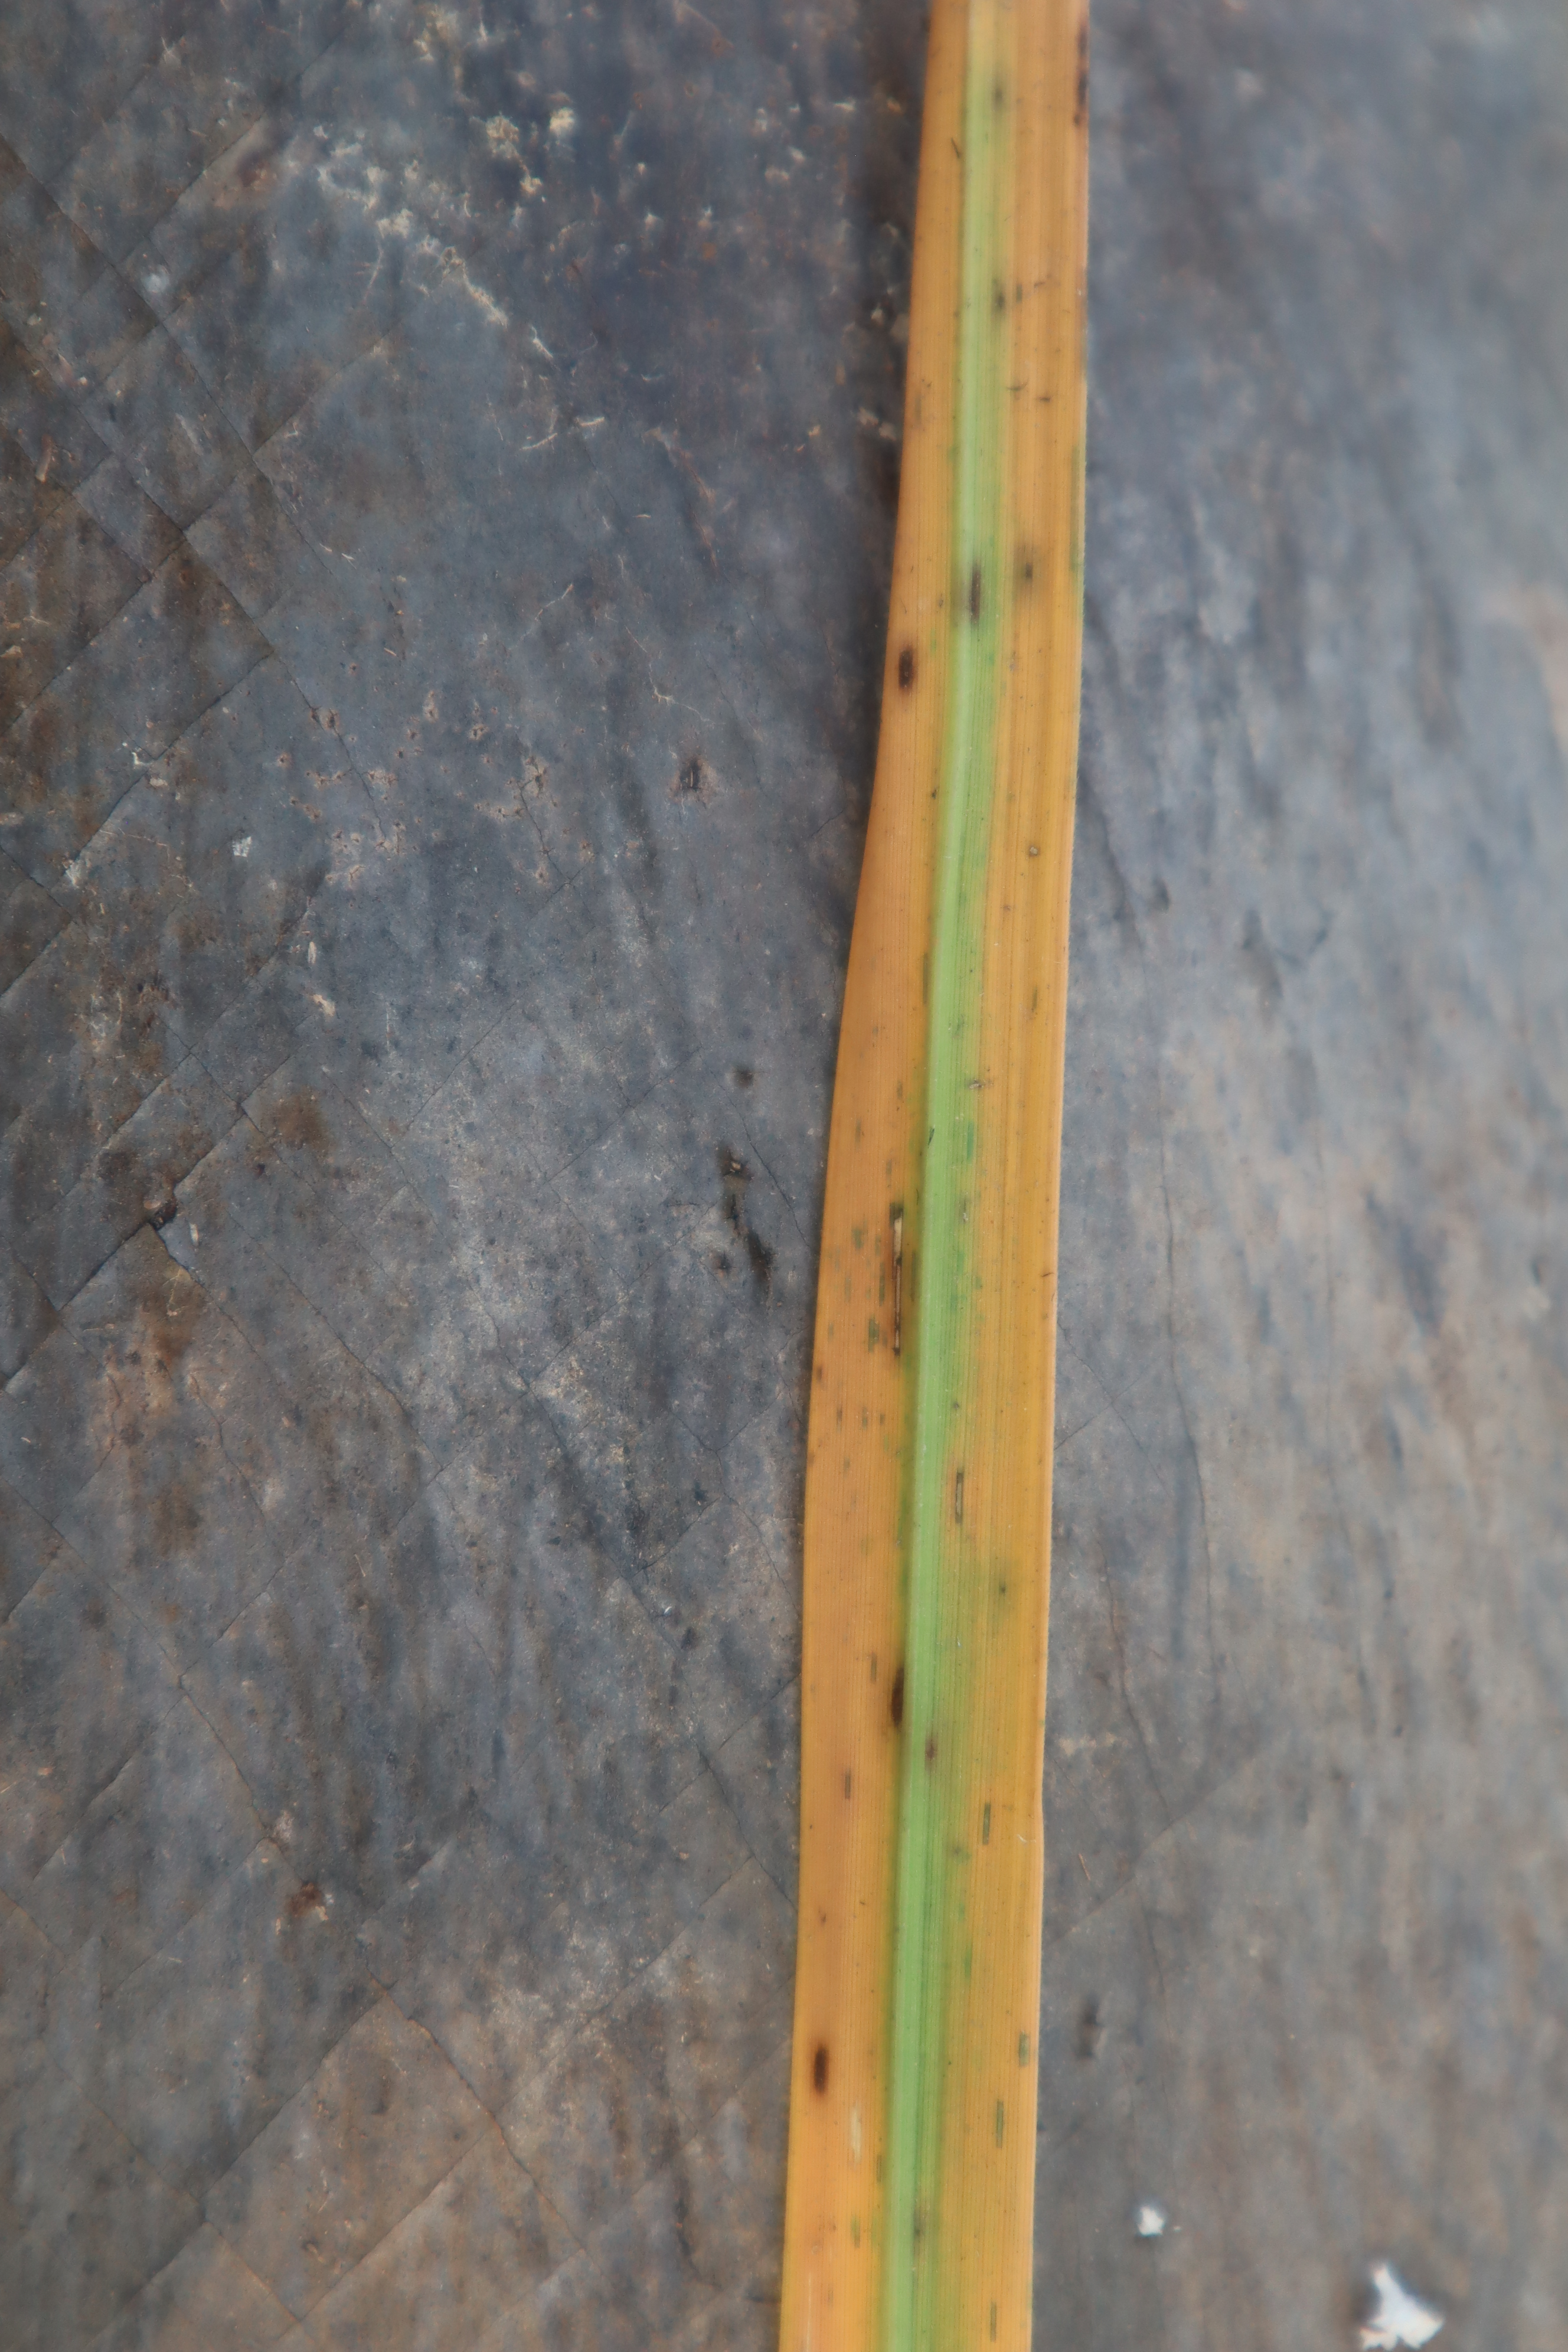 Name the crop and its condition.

rice, tungro virus disease
